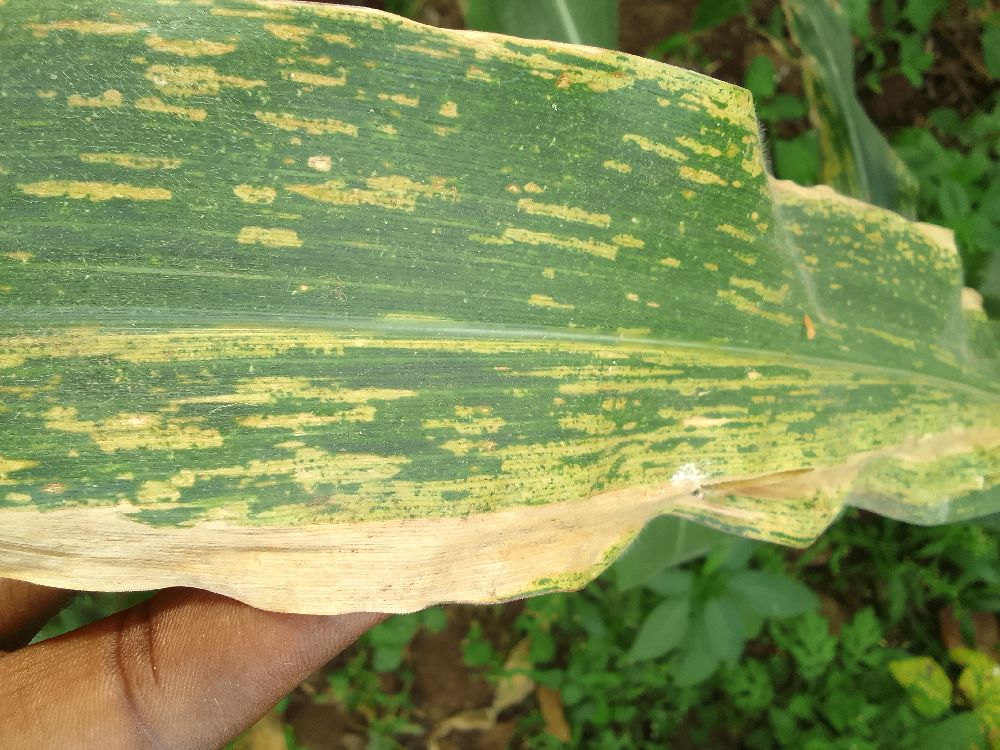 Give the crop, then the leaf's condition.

maize, maize lethal necrosis
